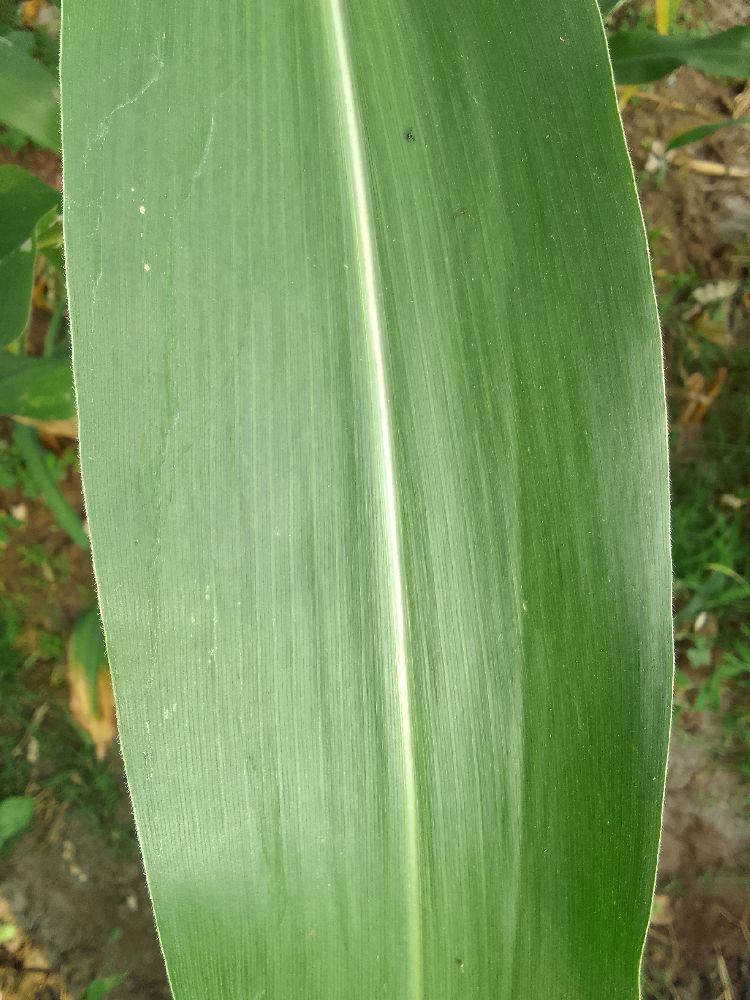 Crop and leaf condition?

maize, healthy
